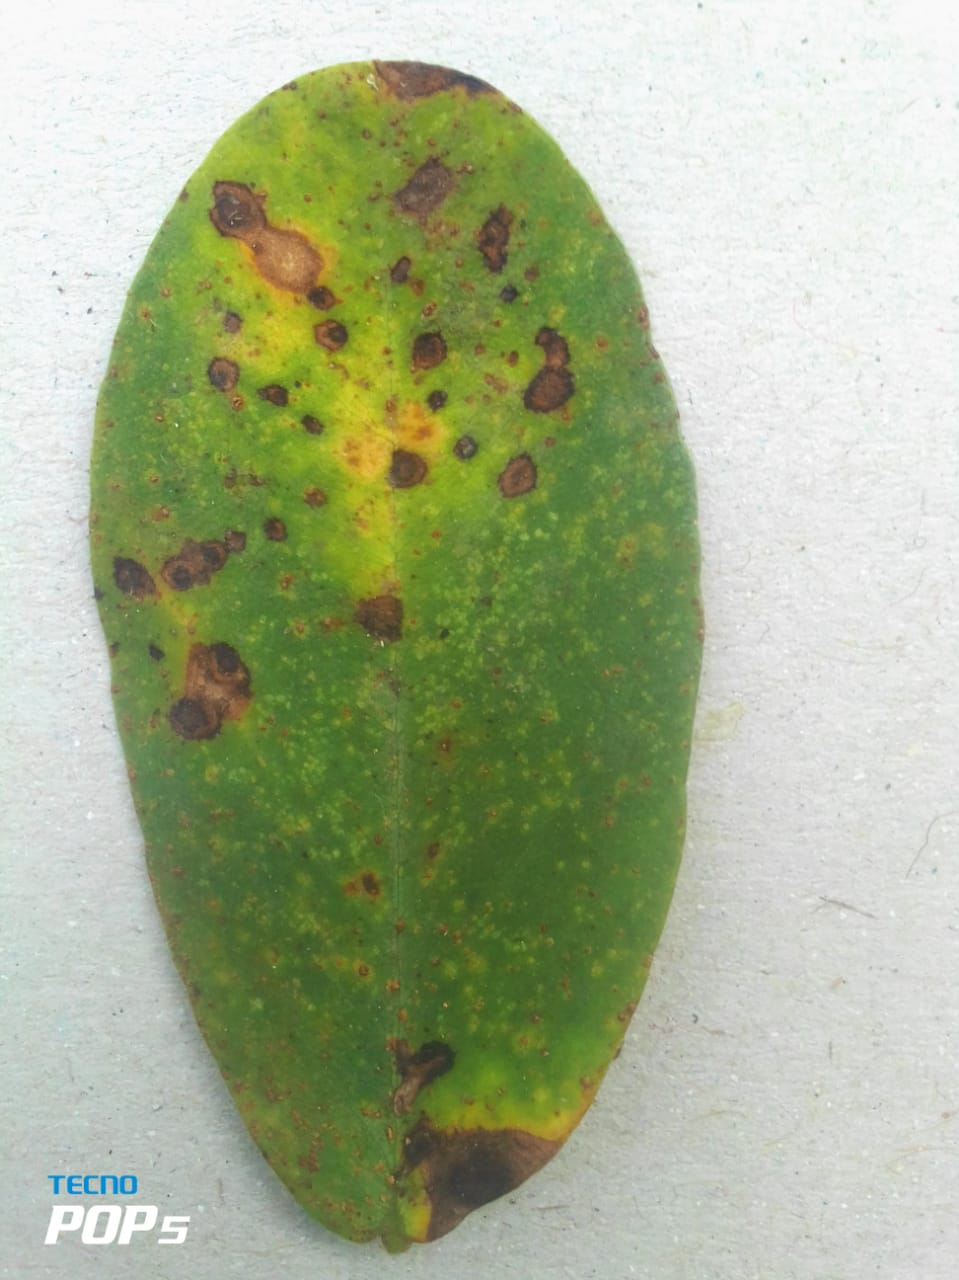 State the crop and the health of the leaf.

peanut, nothapassalora personata
